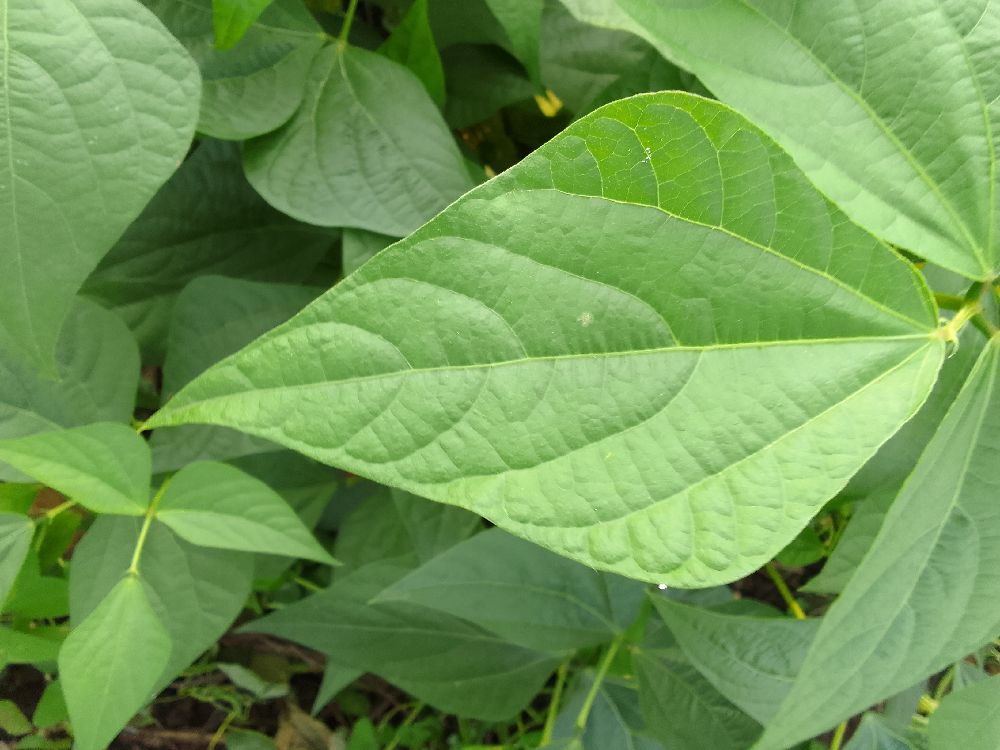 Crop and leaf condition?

common bean, healthy
